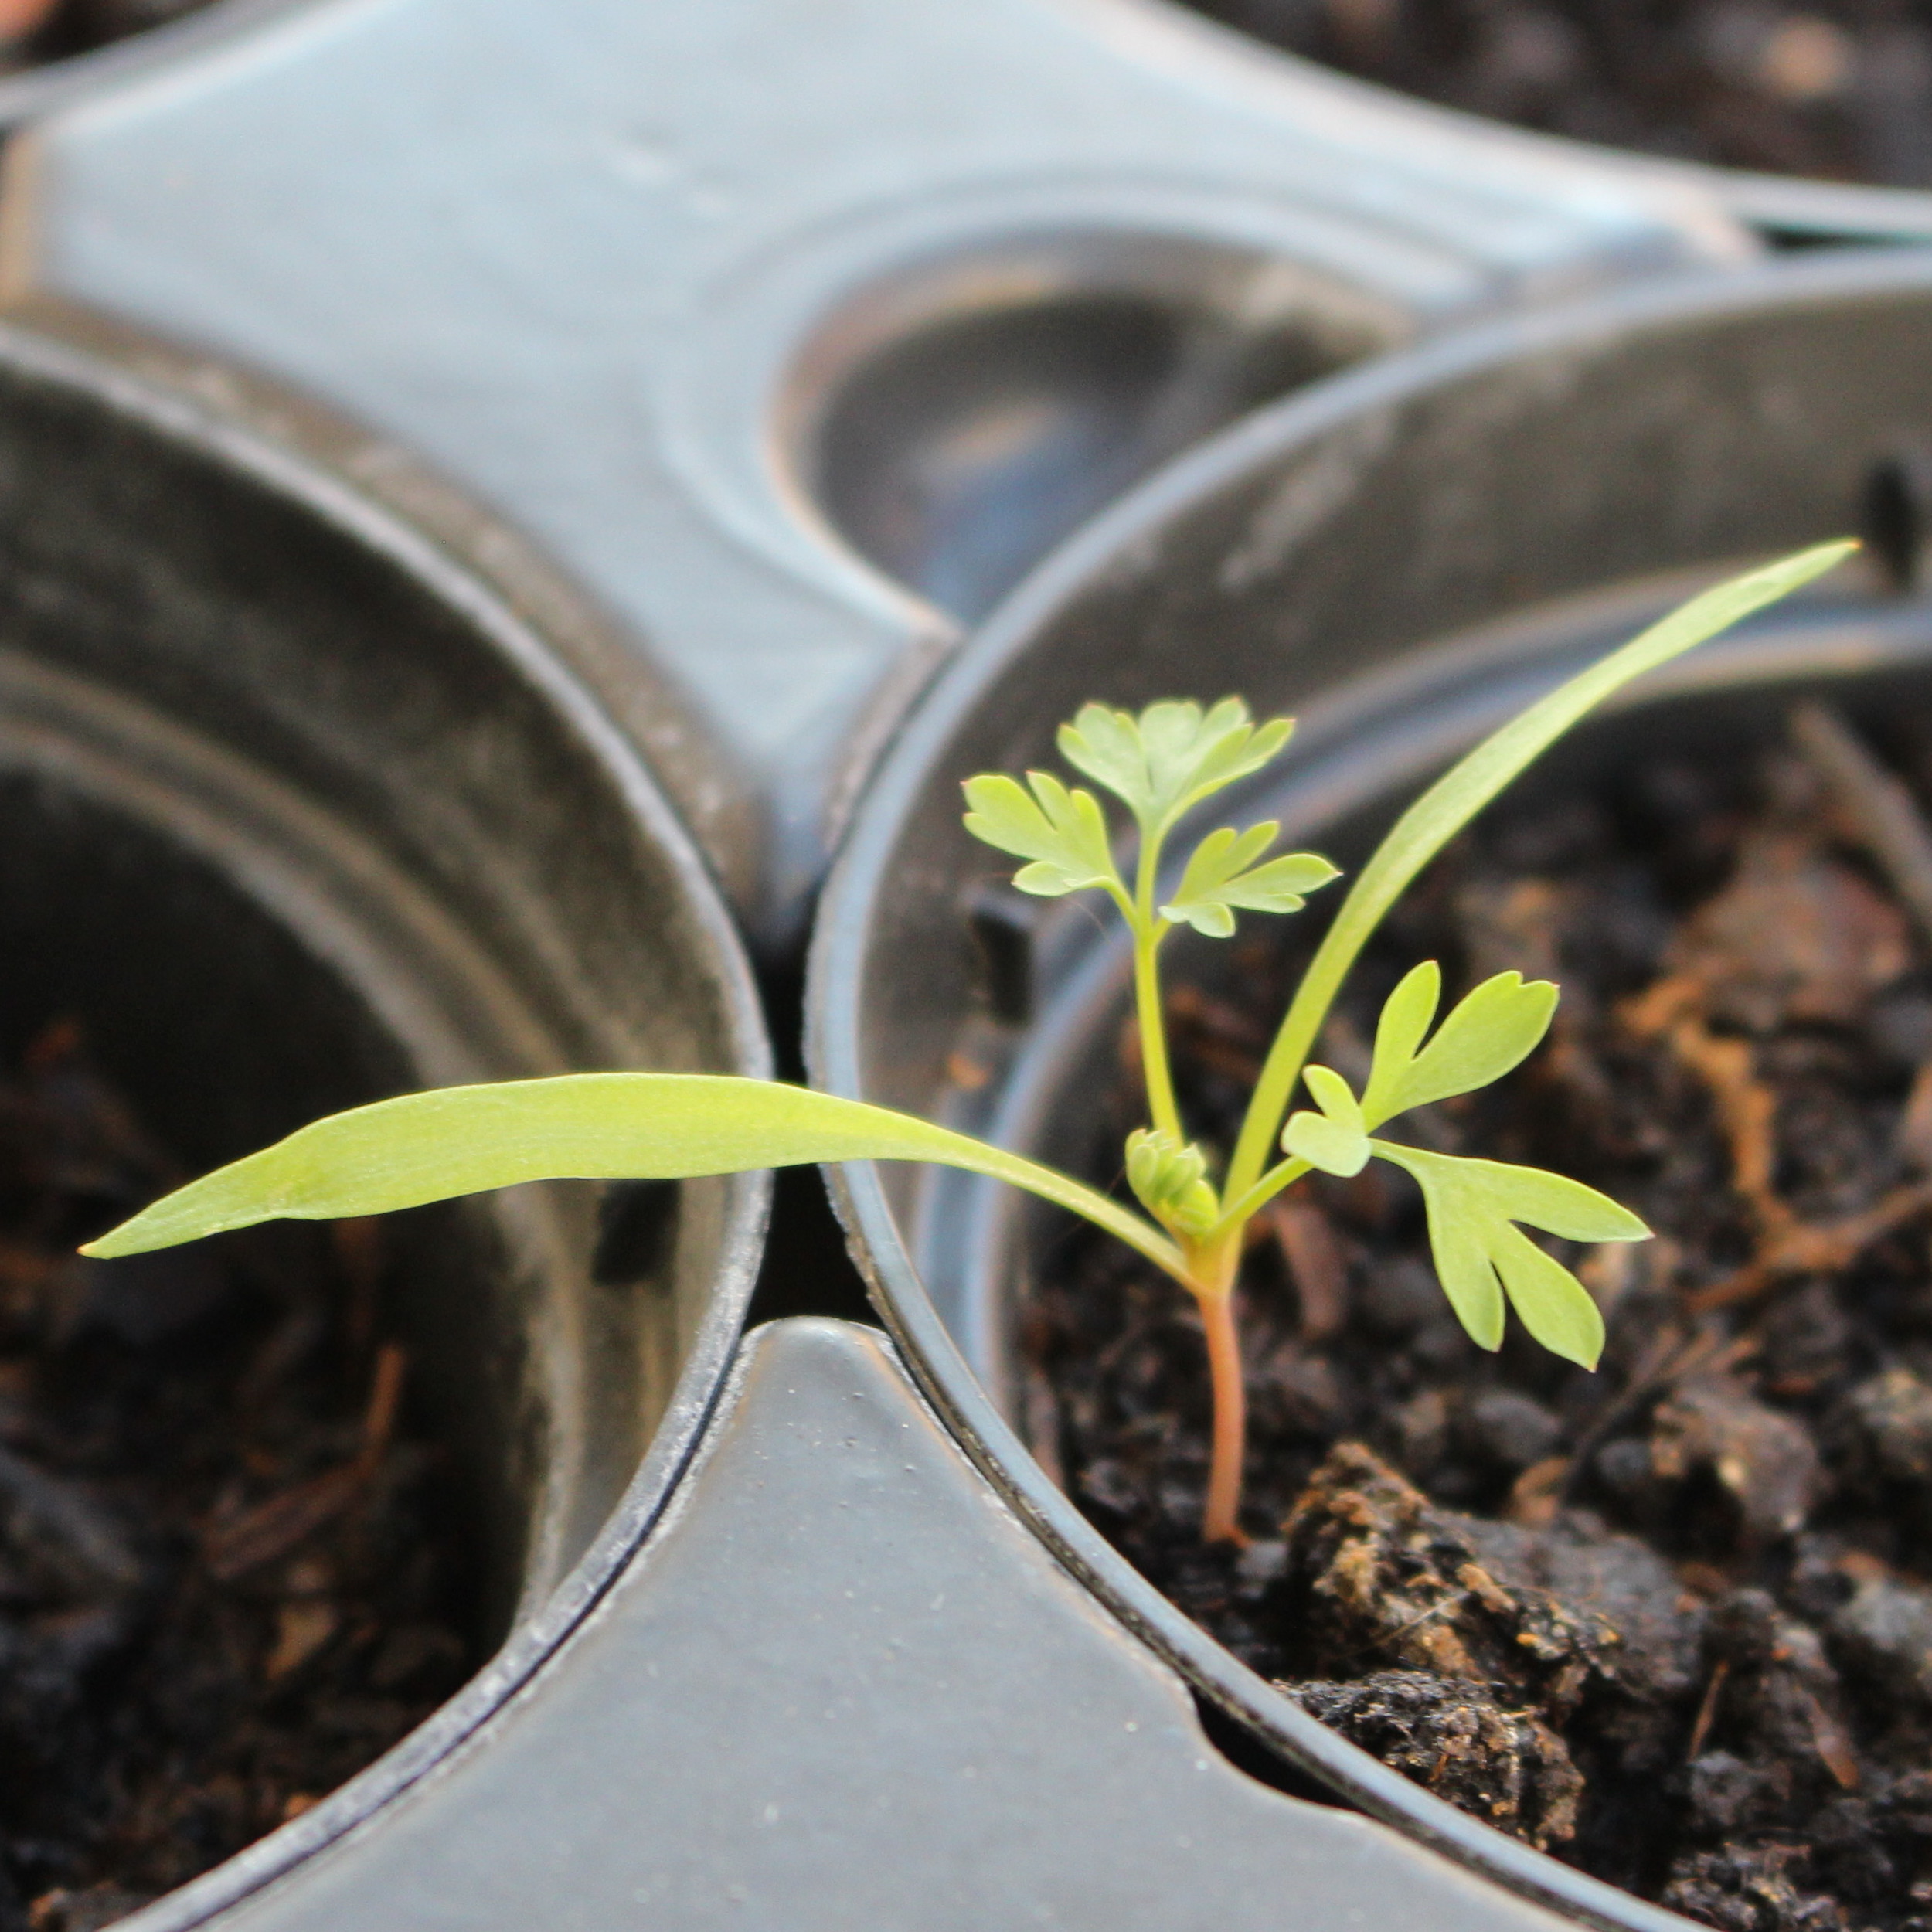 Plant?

Fumaria officinalis
